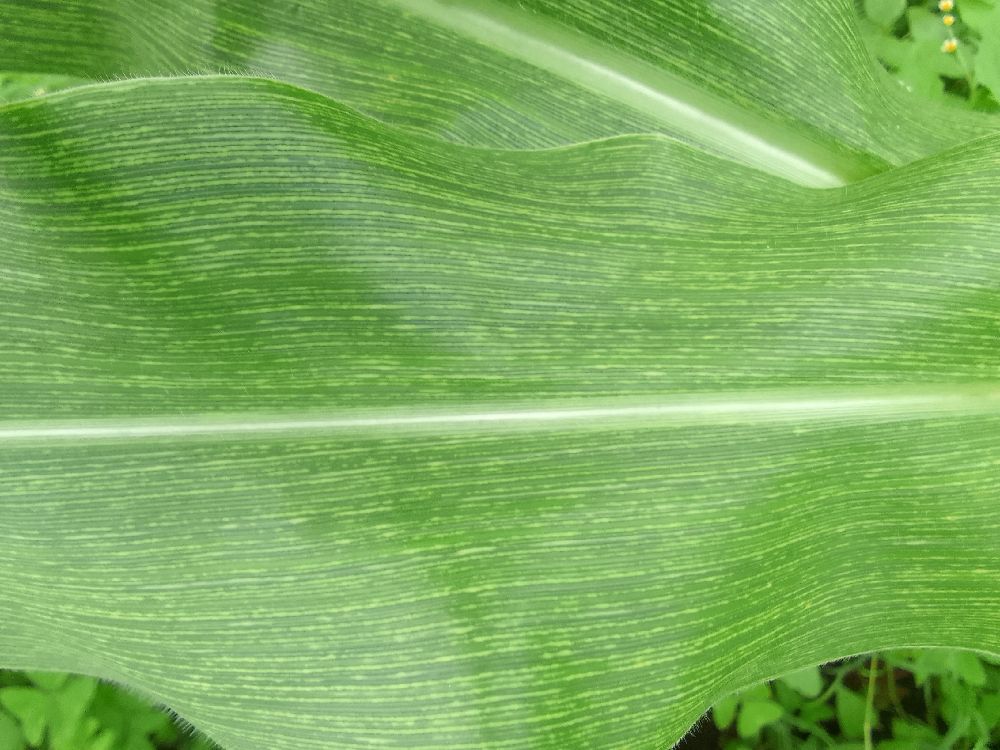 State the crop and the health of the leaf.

maize, maize streak virus
